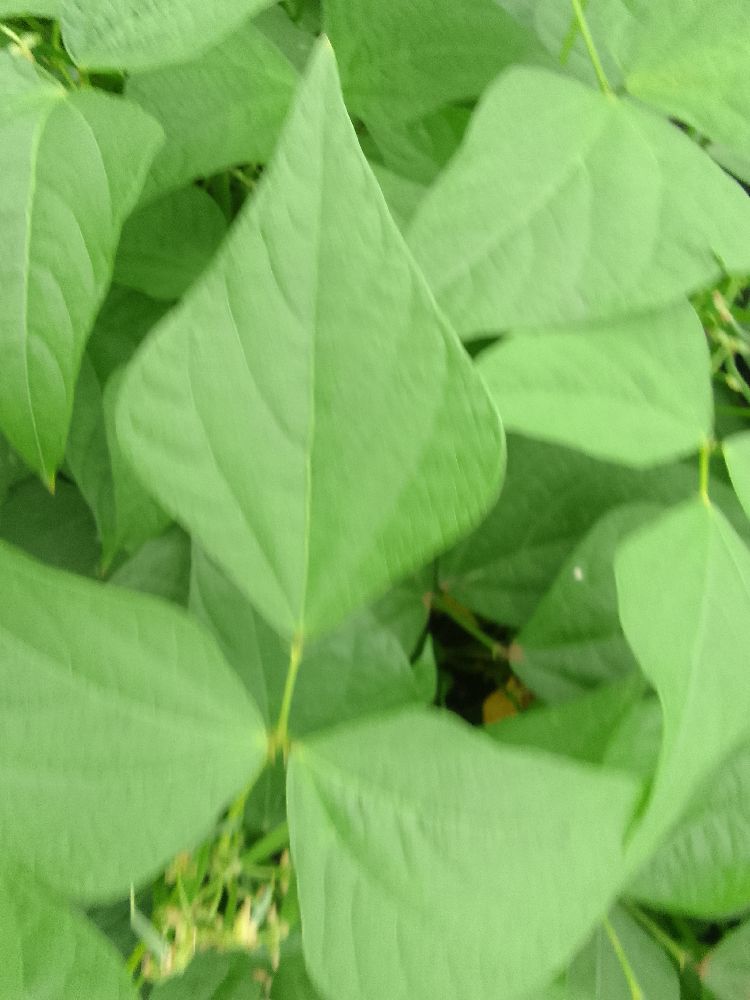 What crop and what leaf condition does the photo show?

common bean, healthy
